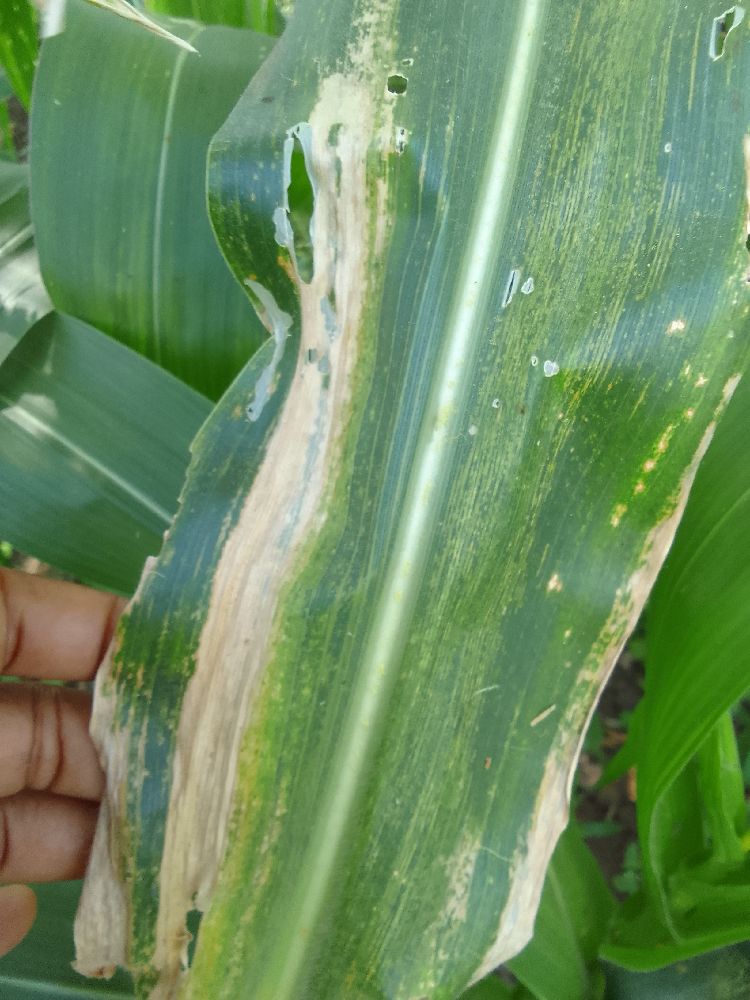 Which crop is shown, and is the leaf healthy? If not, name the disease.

maize, maize lethal necrosis
